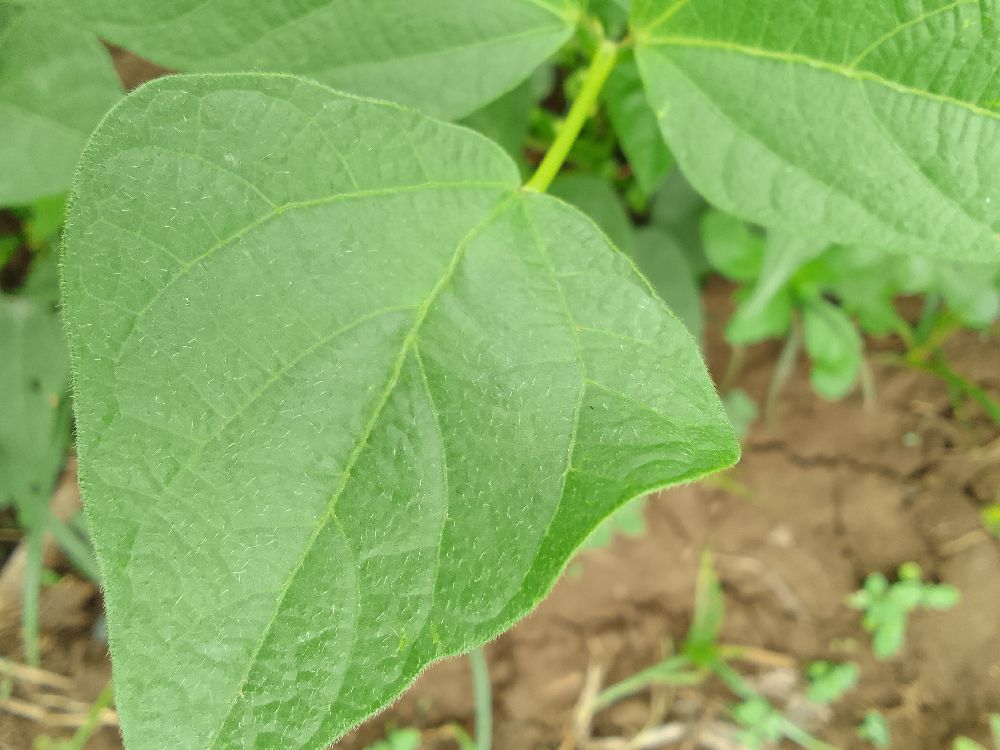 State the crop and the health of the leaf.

common bean, healthy
